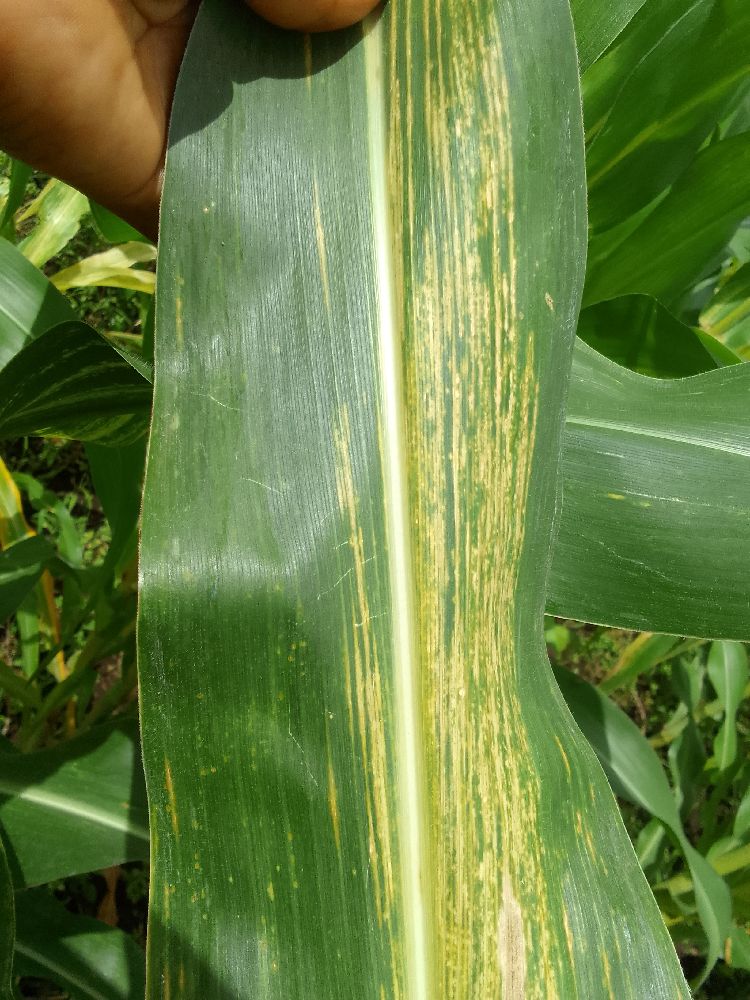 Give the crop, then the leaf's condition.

maize, maize lethal necrosis
